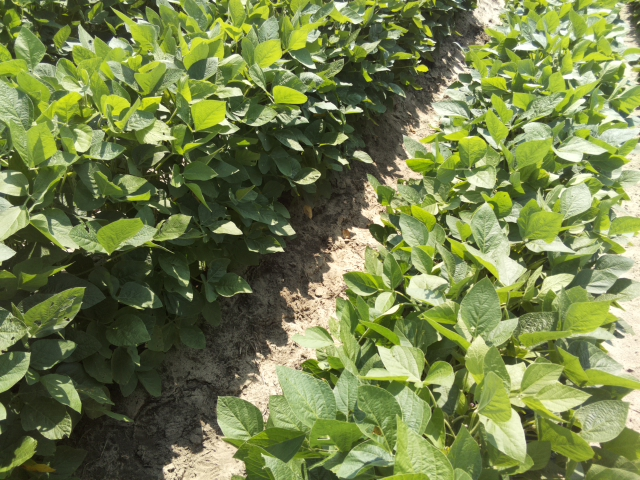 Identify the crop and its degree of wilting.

soybean, leaves with no wilting
